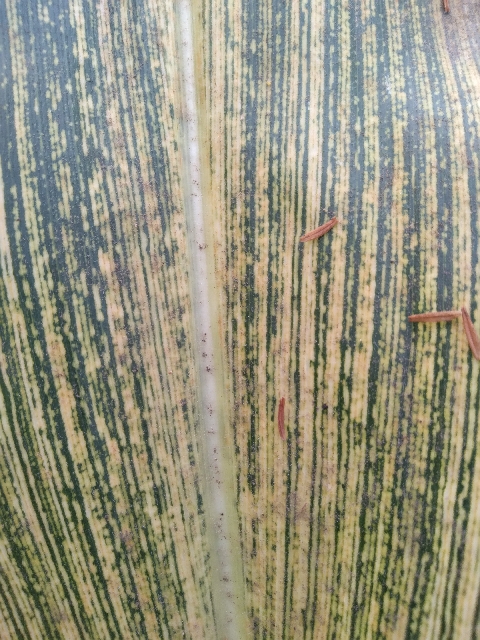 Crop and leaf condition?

maize, maize streak virus
